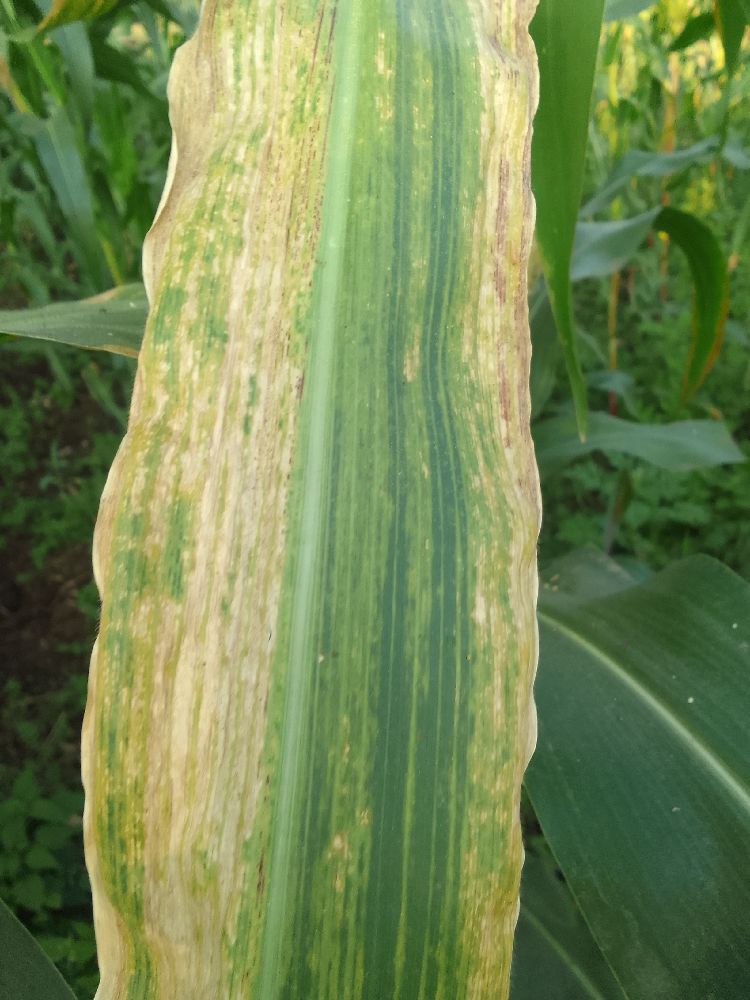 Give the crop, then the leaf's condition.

maize, maize lethal necrosis
